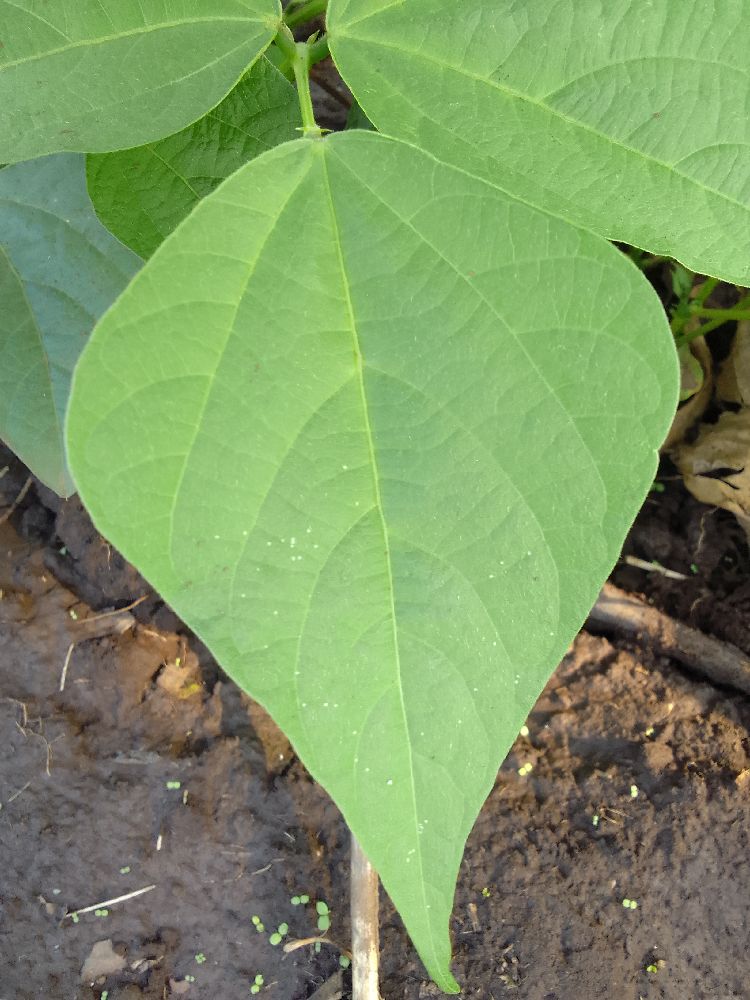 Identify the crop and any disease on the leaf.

common bean, healthy
